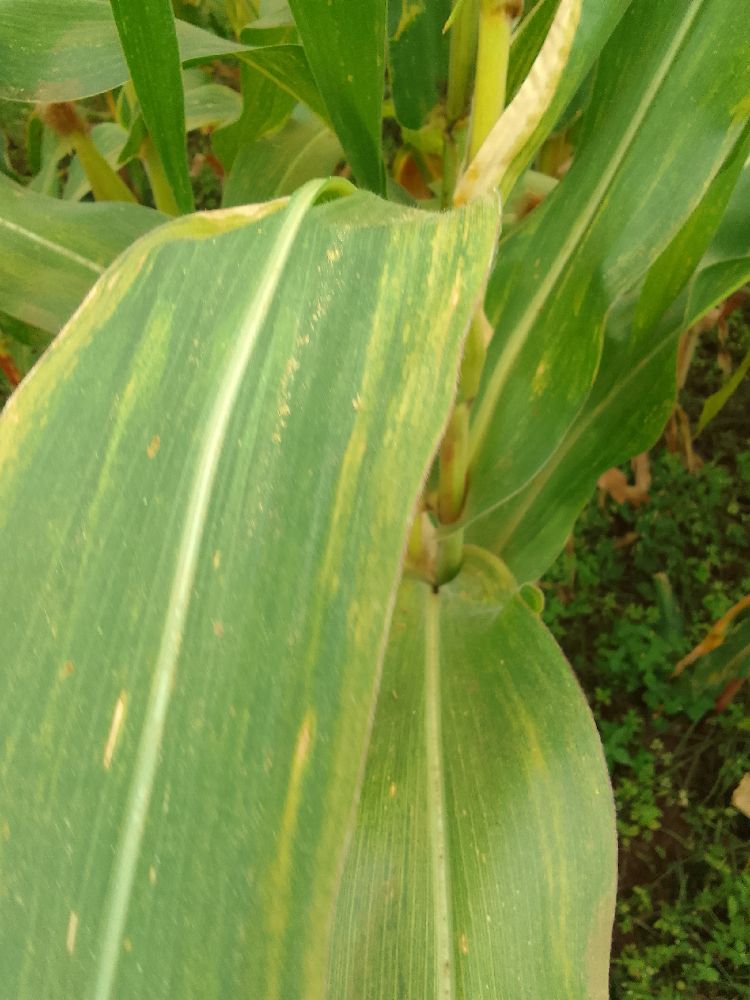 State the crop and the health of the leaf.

maize, maize lethal necrosis
